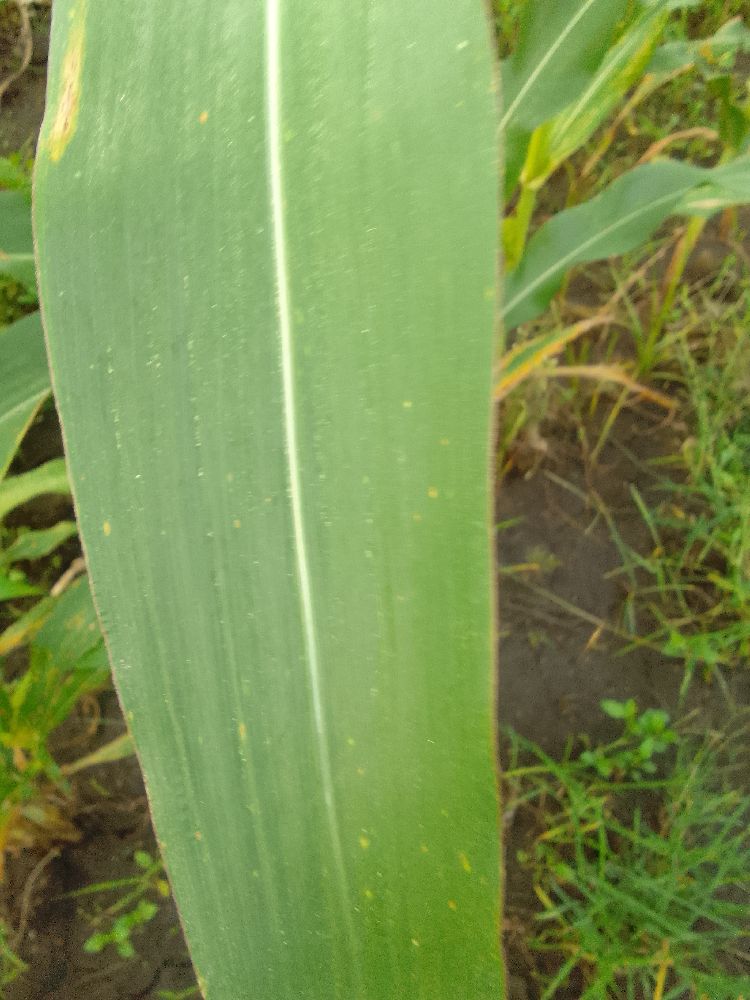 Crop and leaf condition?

maize, healthy
